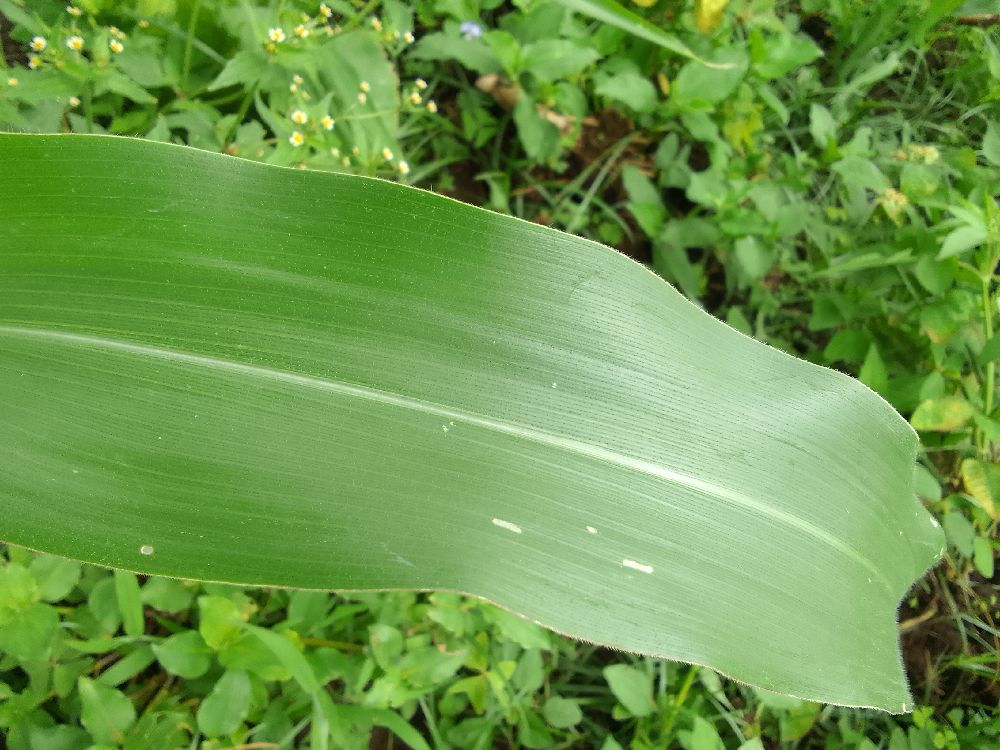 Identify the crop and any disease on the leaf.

maize, healthy
